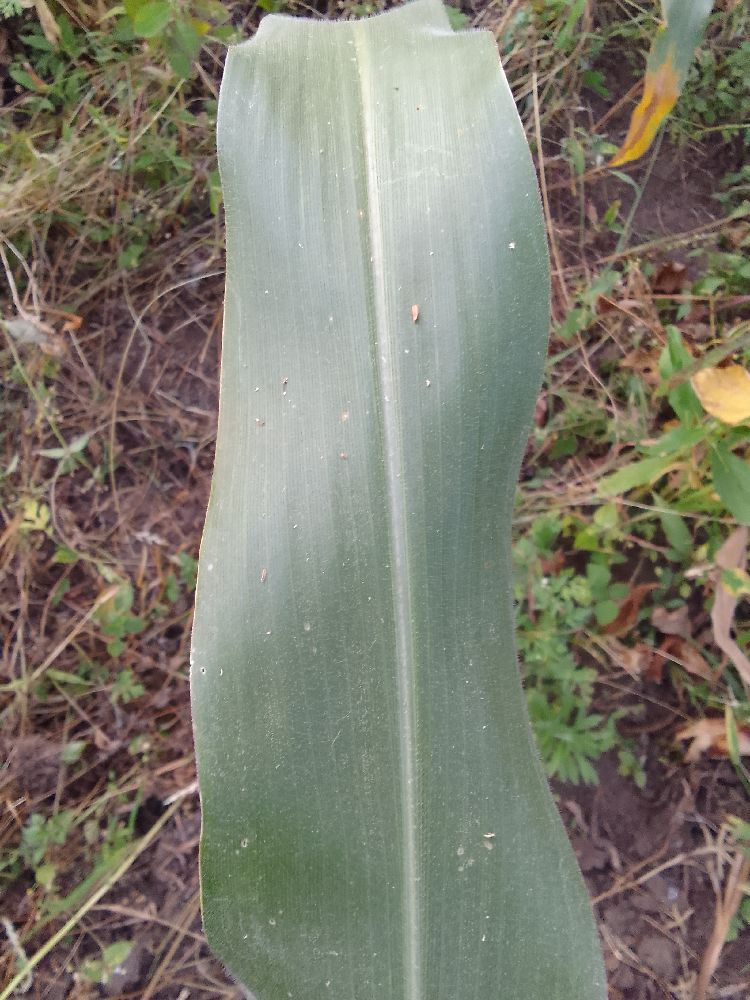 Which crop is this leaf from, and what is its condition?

maize, healthy
